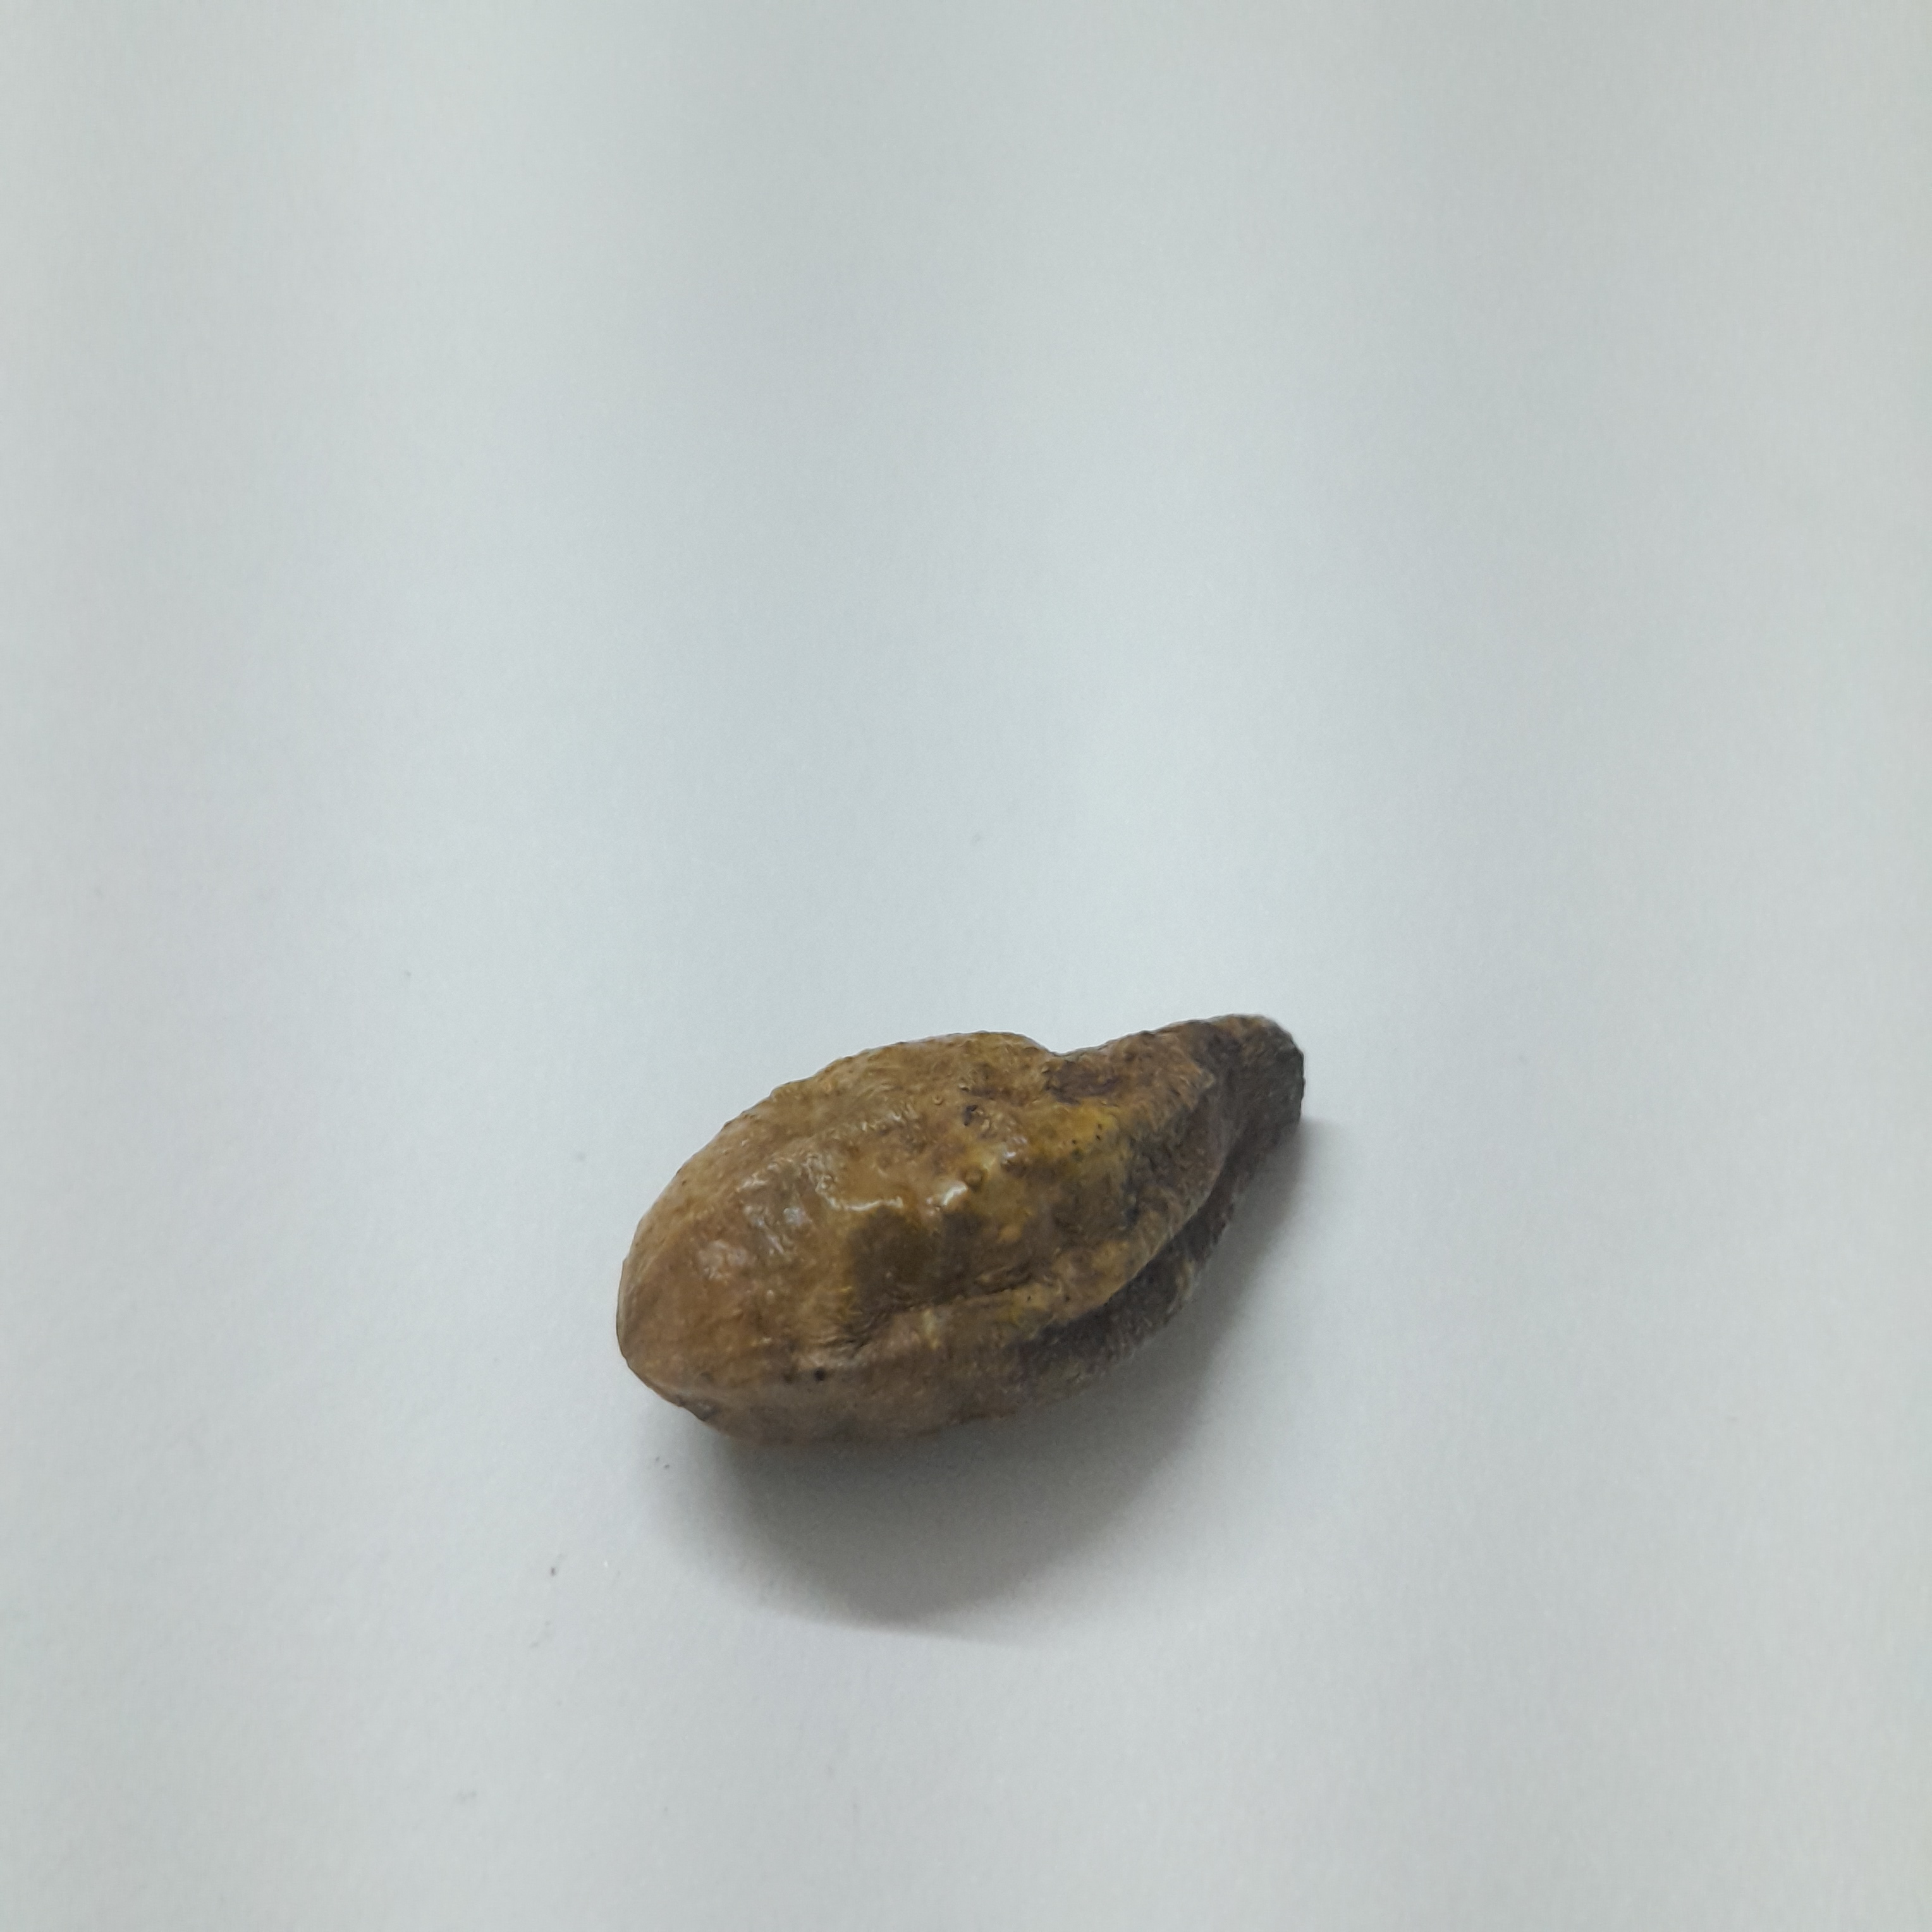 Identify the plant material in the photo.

hirdaa
